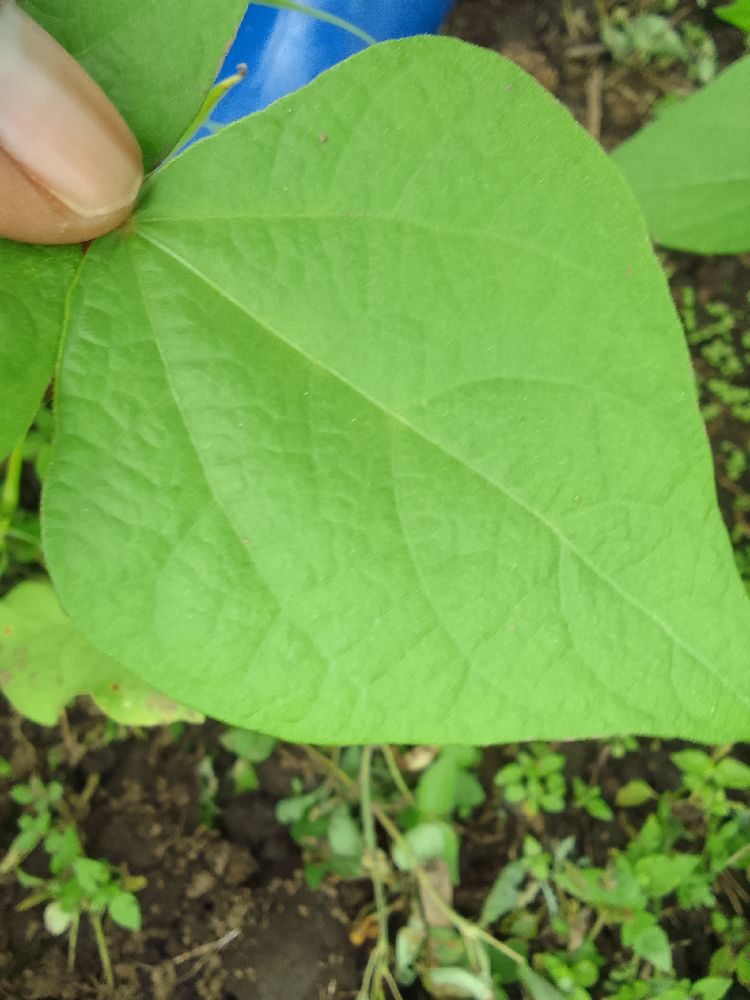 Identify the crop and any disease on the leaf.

common bean, healthy
